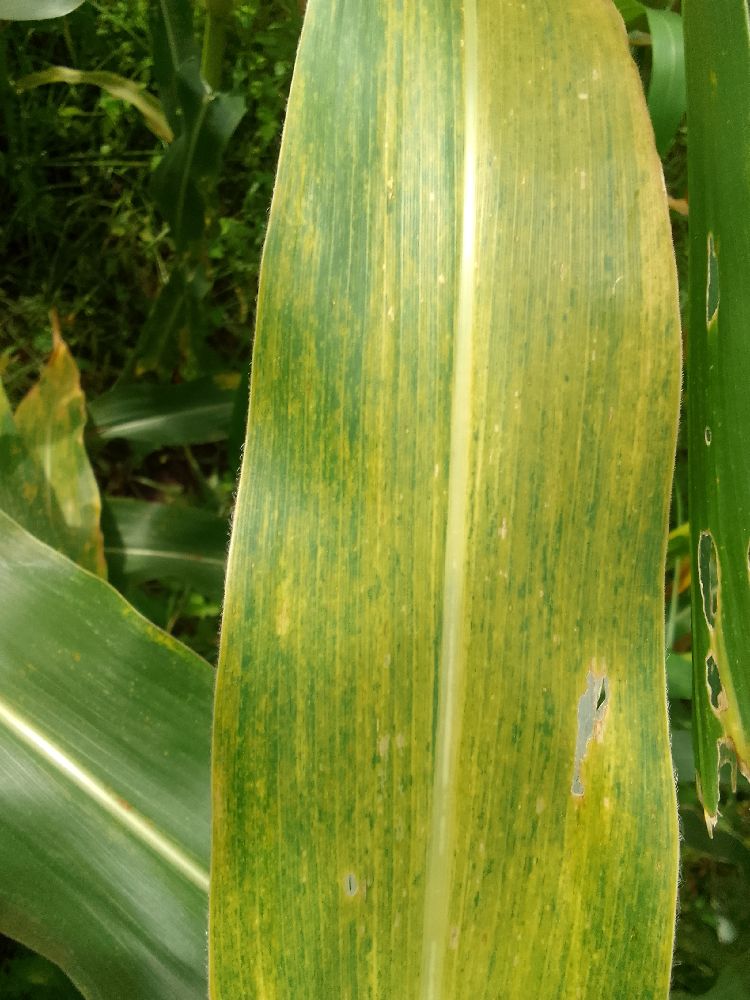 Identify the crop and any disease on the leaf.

maize, maize lethal necrosis
